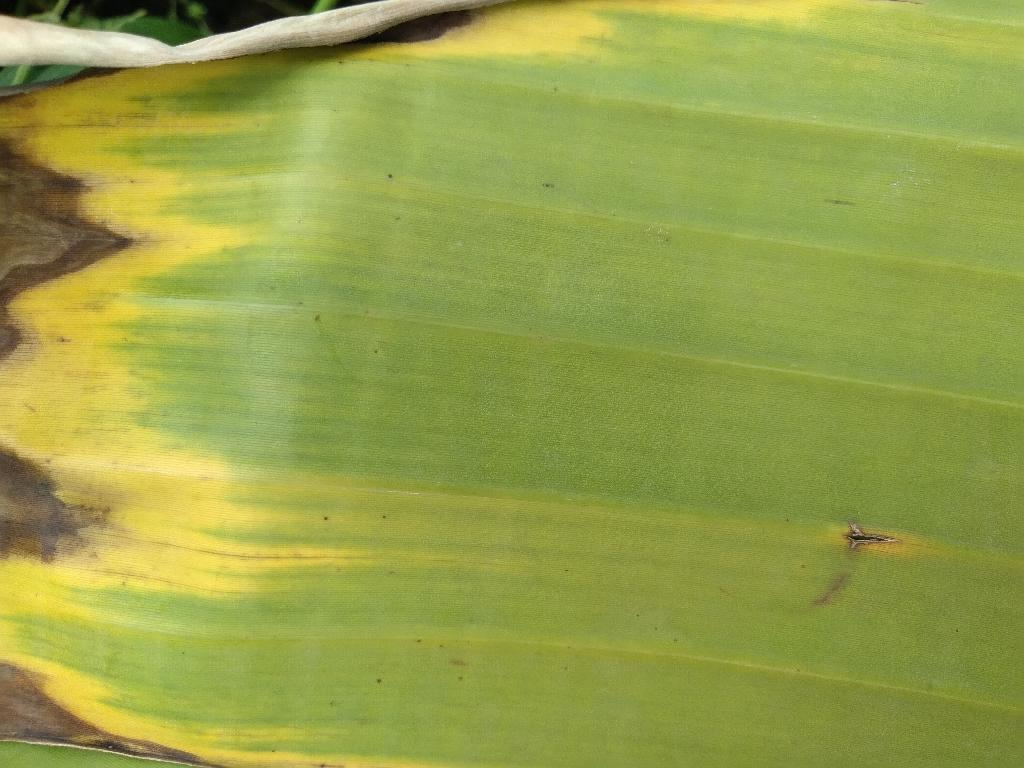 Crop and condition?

banana, fusarium wilt race 1
